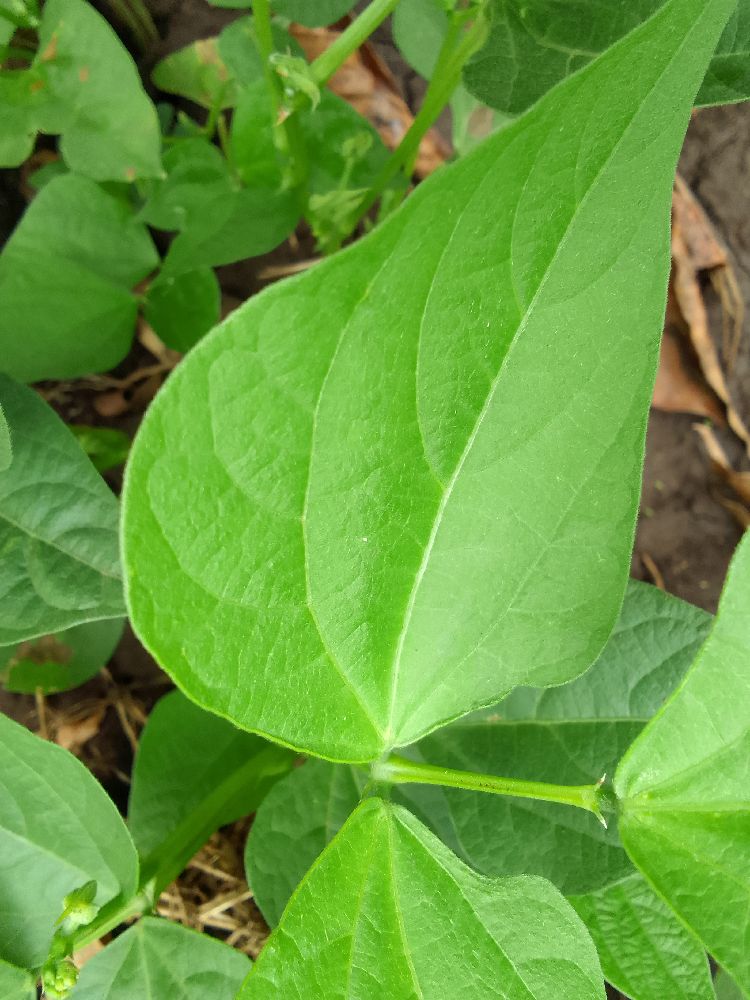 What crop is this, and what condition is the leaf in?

common bean, healthy
